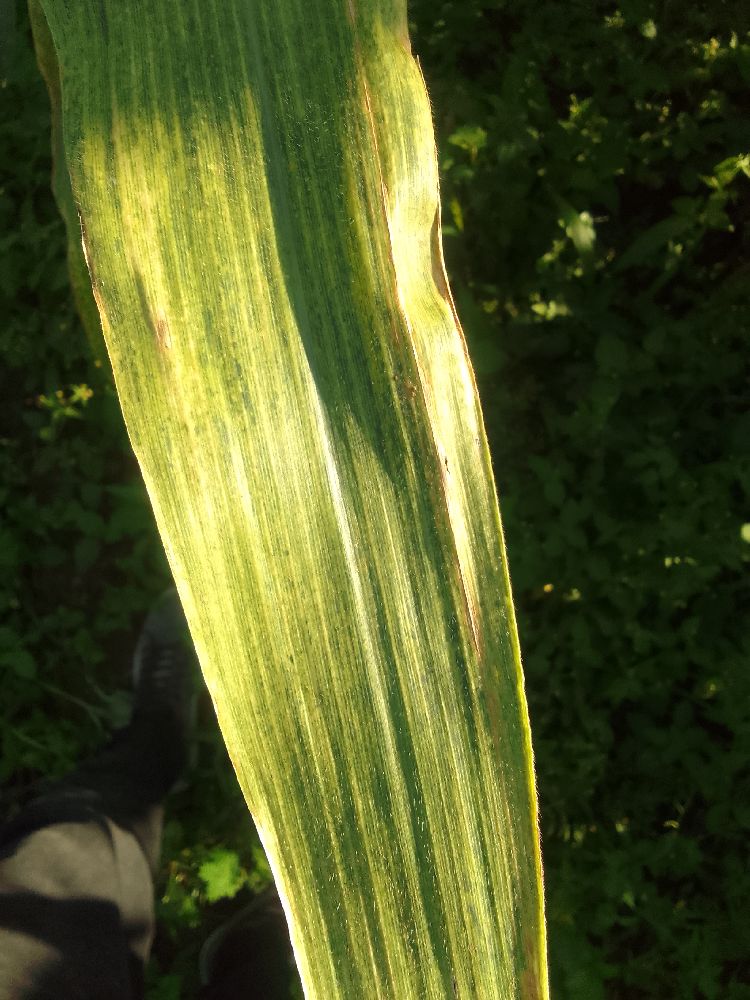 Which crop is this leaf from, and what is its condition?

maize, maize lethal necrosis
